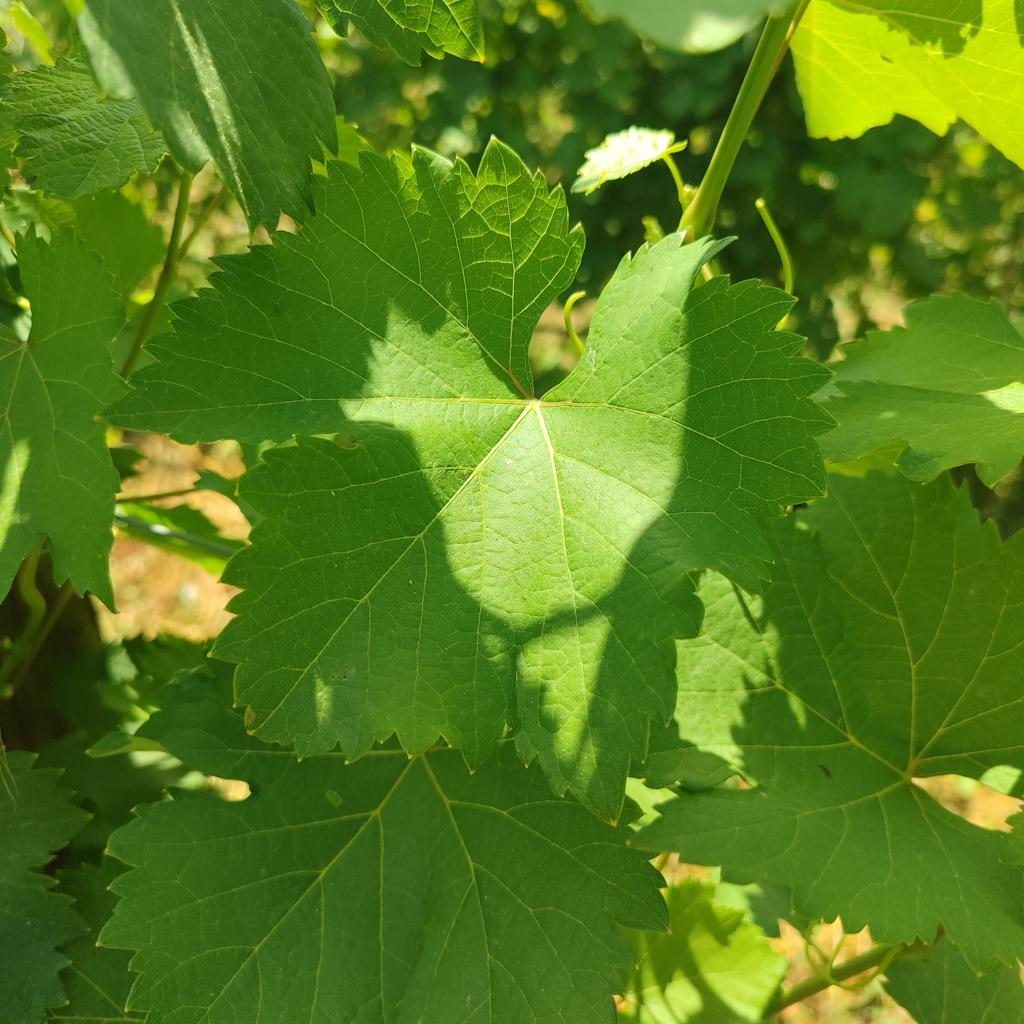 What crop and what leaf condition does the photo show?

grapevine, healthy
